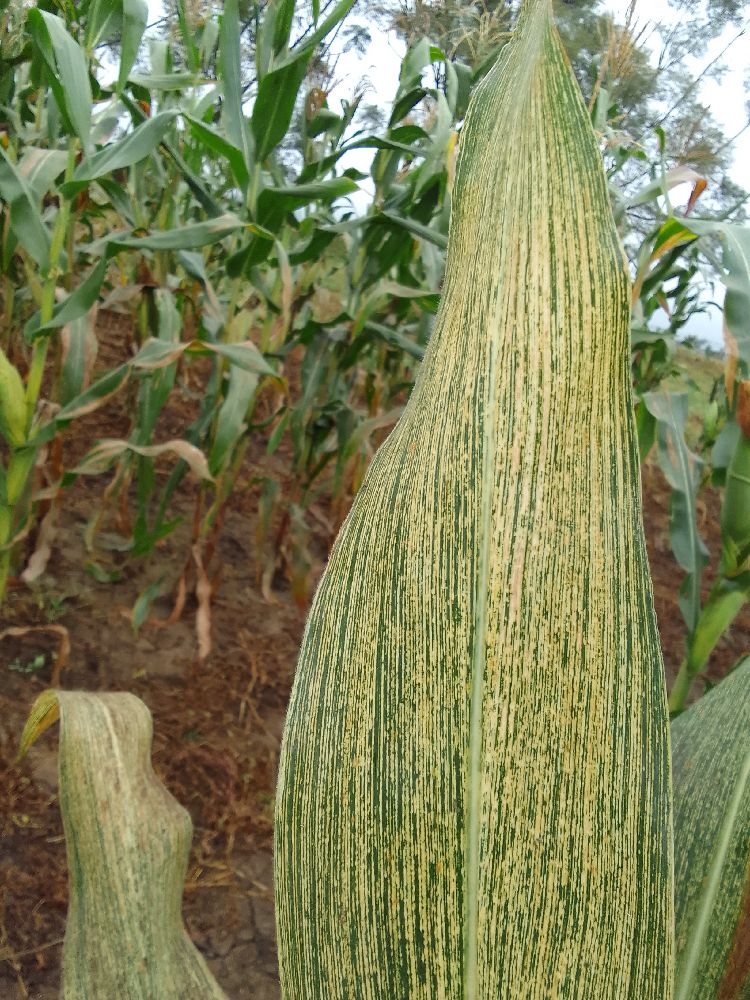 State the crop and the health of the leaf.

maize, maize streak virus
